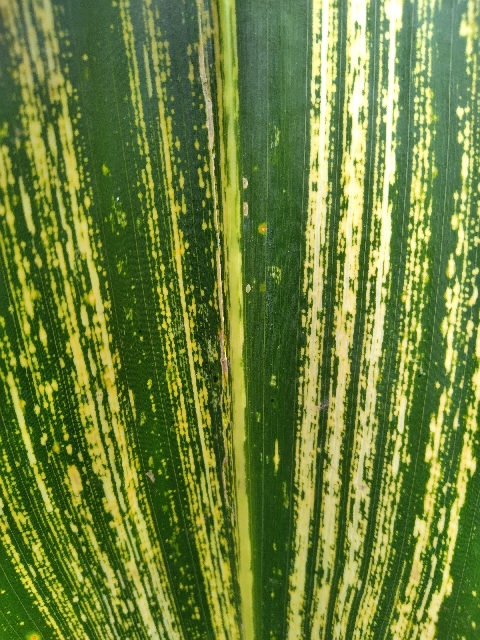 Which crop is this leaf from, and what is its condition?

maize, maize streak virus
